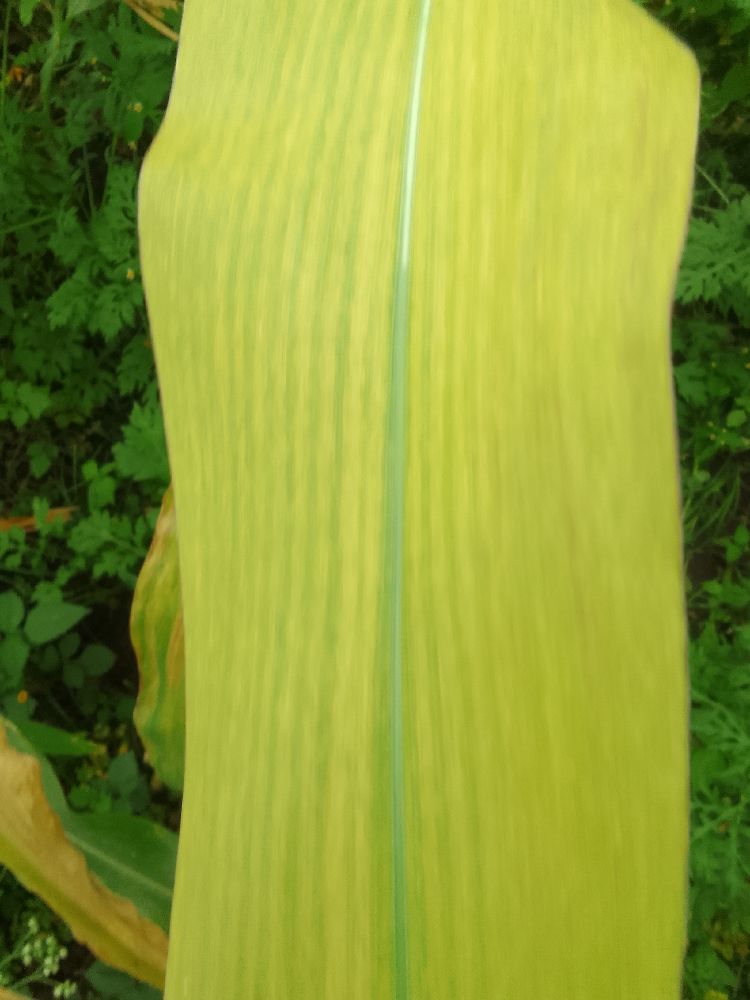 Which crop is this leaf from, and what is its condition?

maize, maize lethal necrosis
